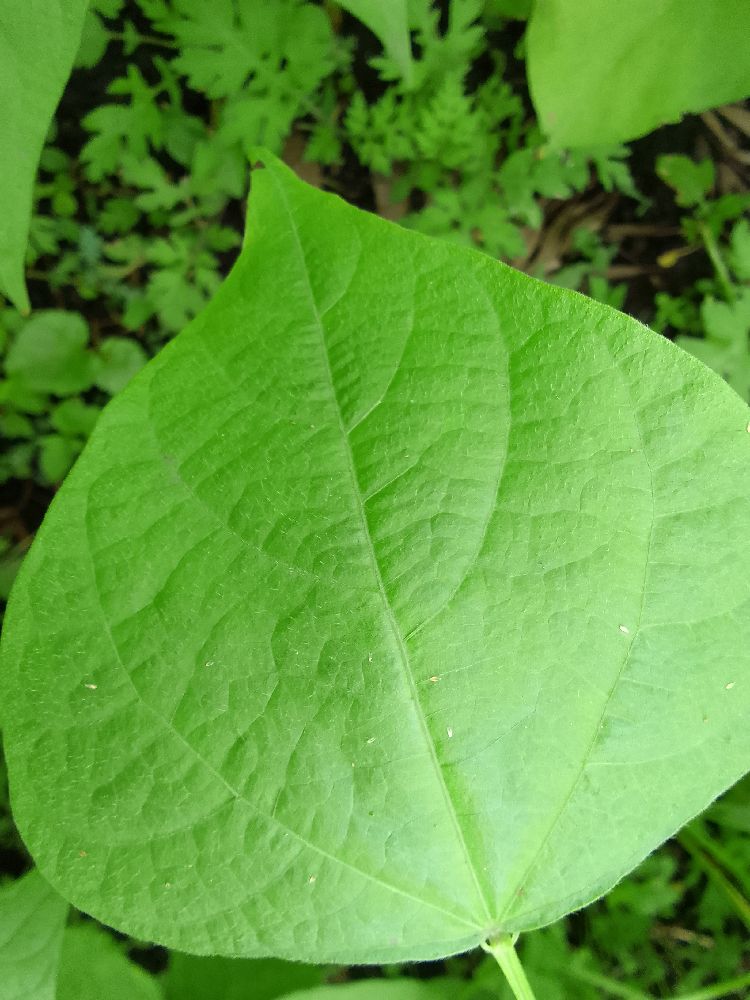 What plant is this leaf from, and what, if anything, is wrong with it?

common bean, healthy
